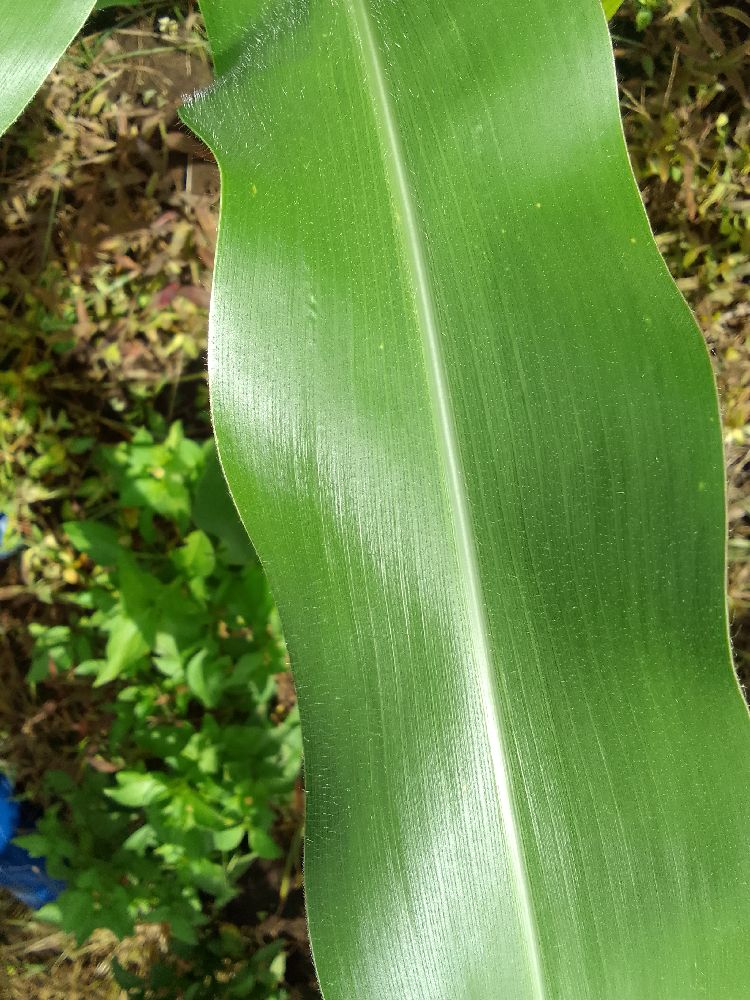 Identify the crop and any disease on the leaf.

maize, healthy
